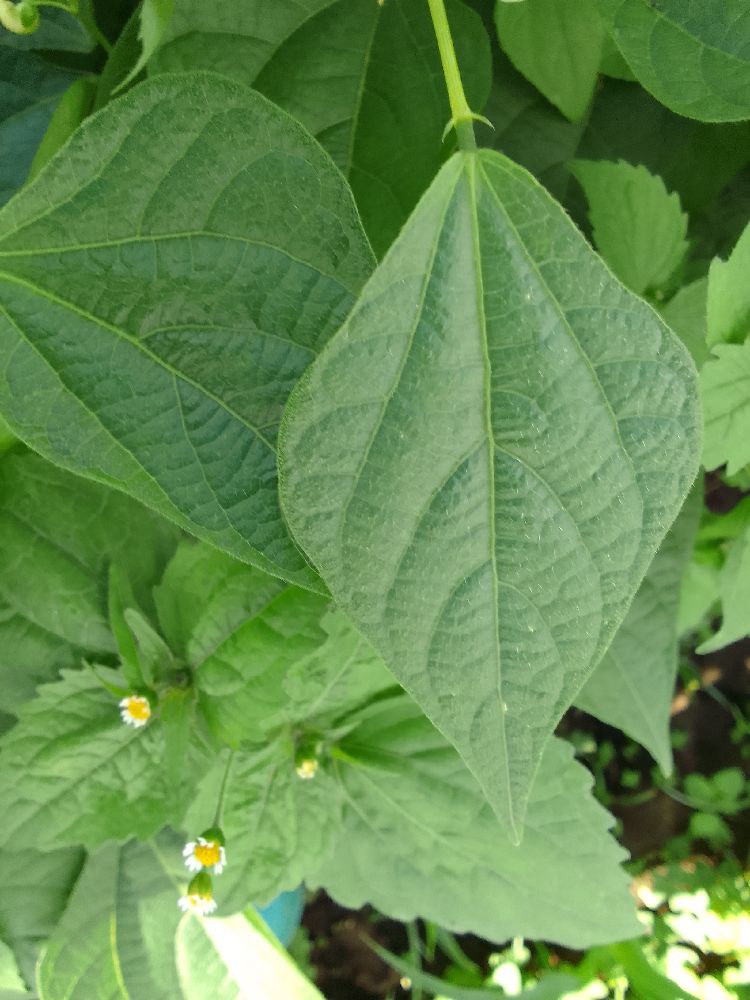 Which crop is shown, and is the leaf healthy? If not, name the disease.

common bean, healthy
